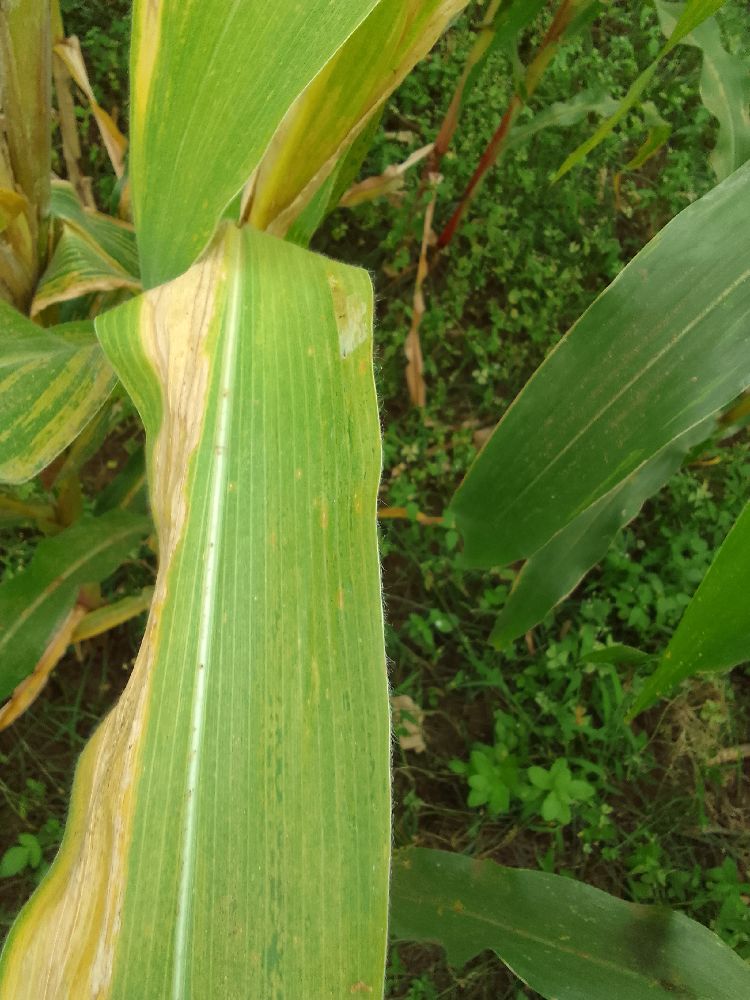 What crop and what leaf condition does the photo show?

maize, maize lethal necrosis
